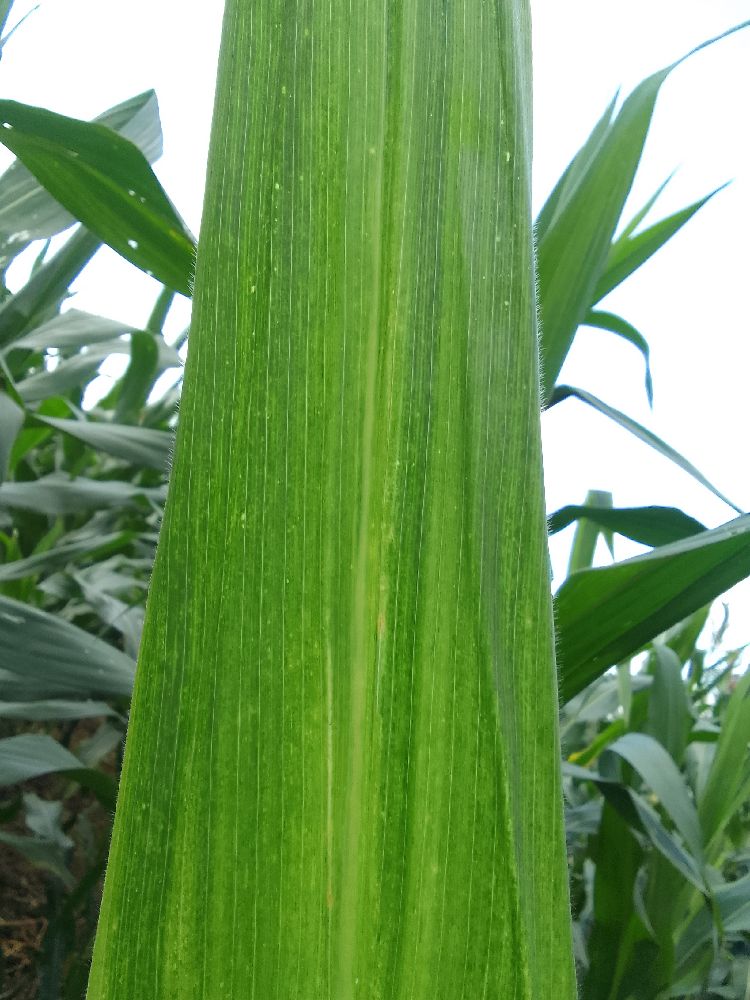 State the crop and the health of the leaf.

maize, maize lethal necrosis
